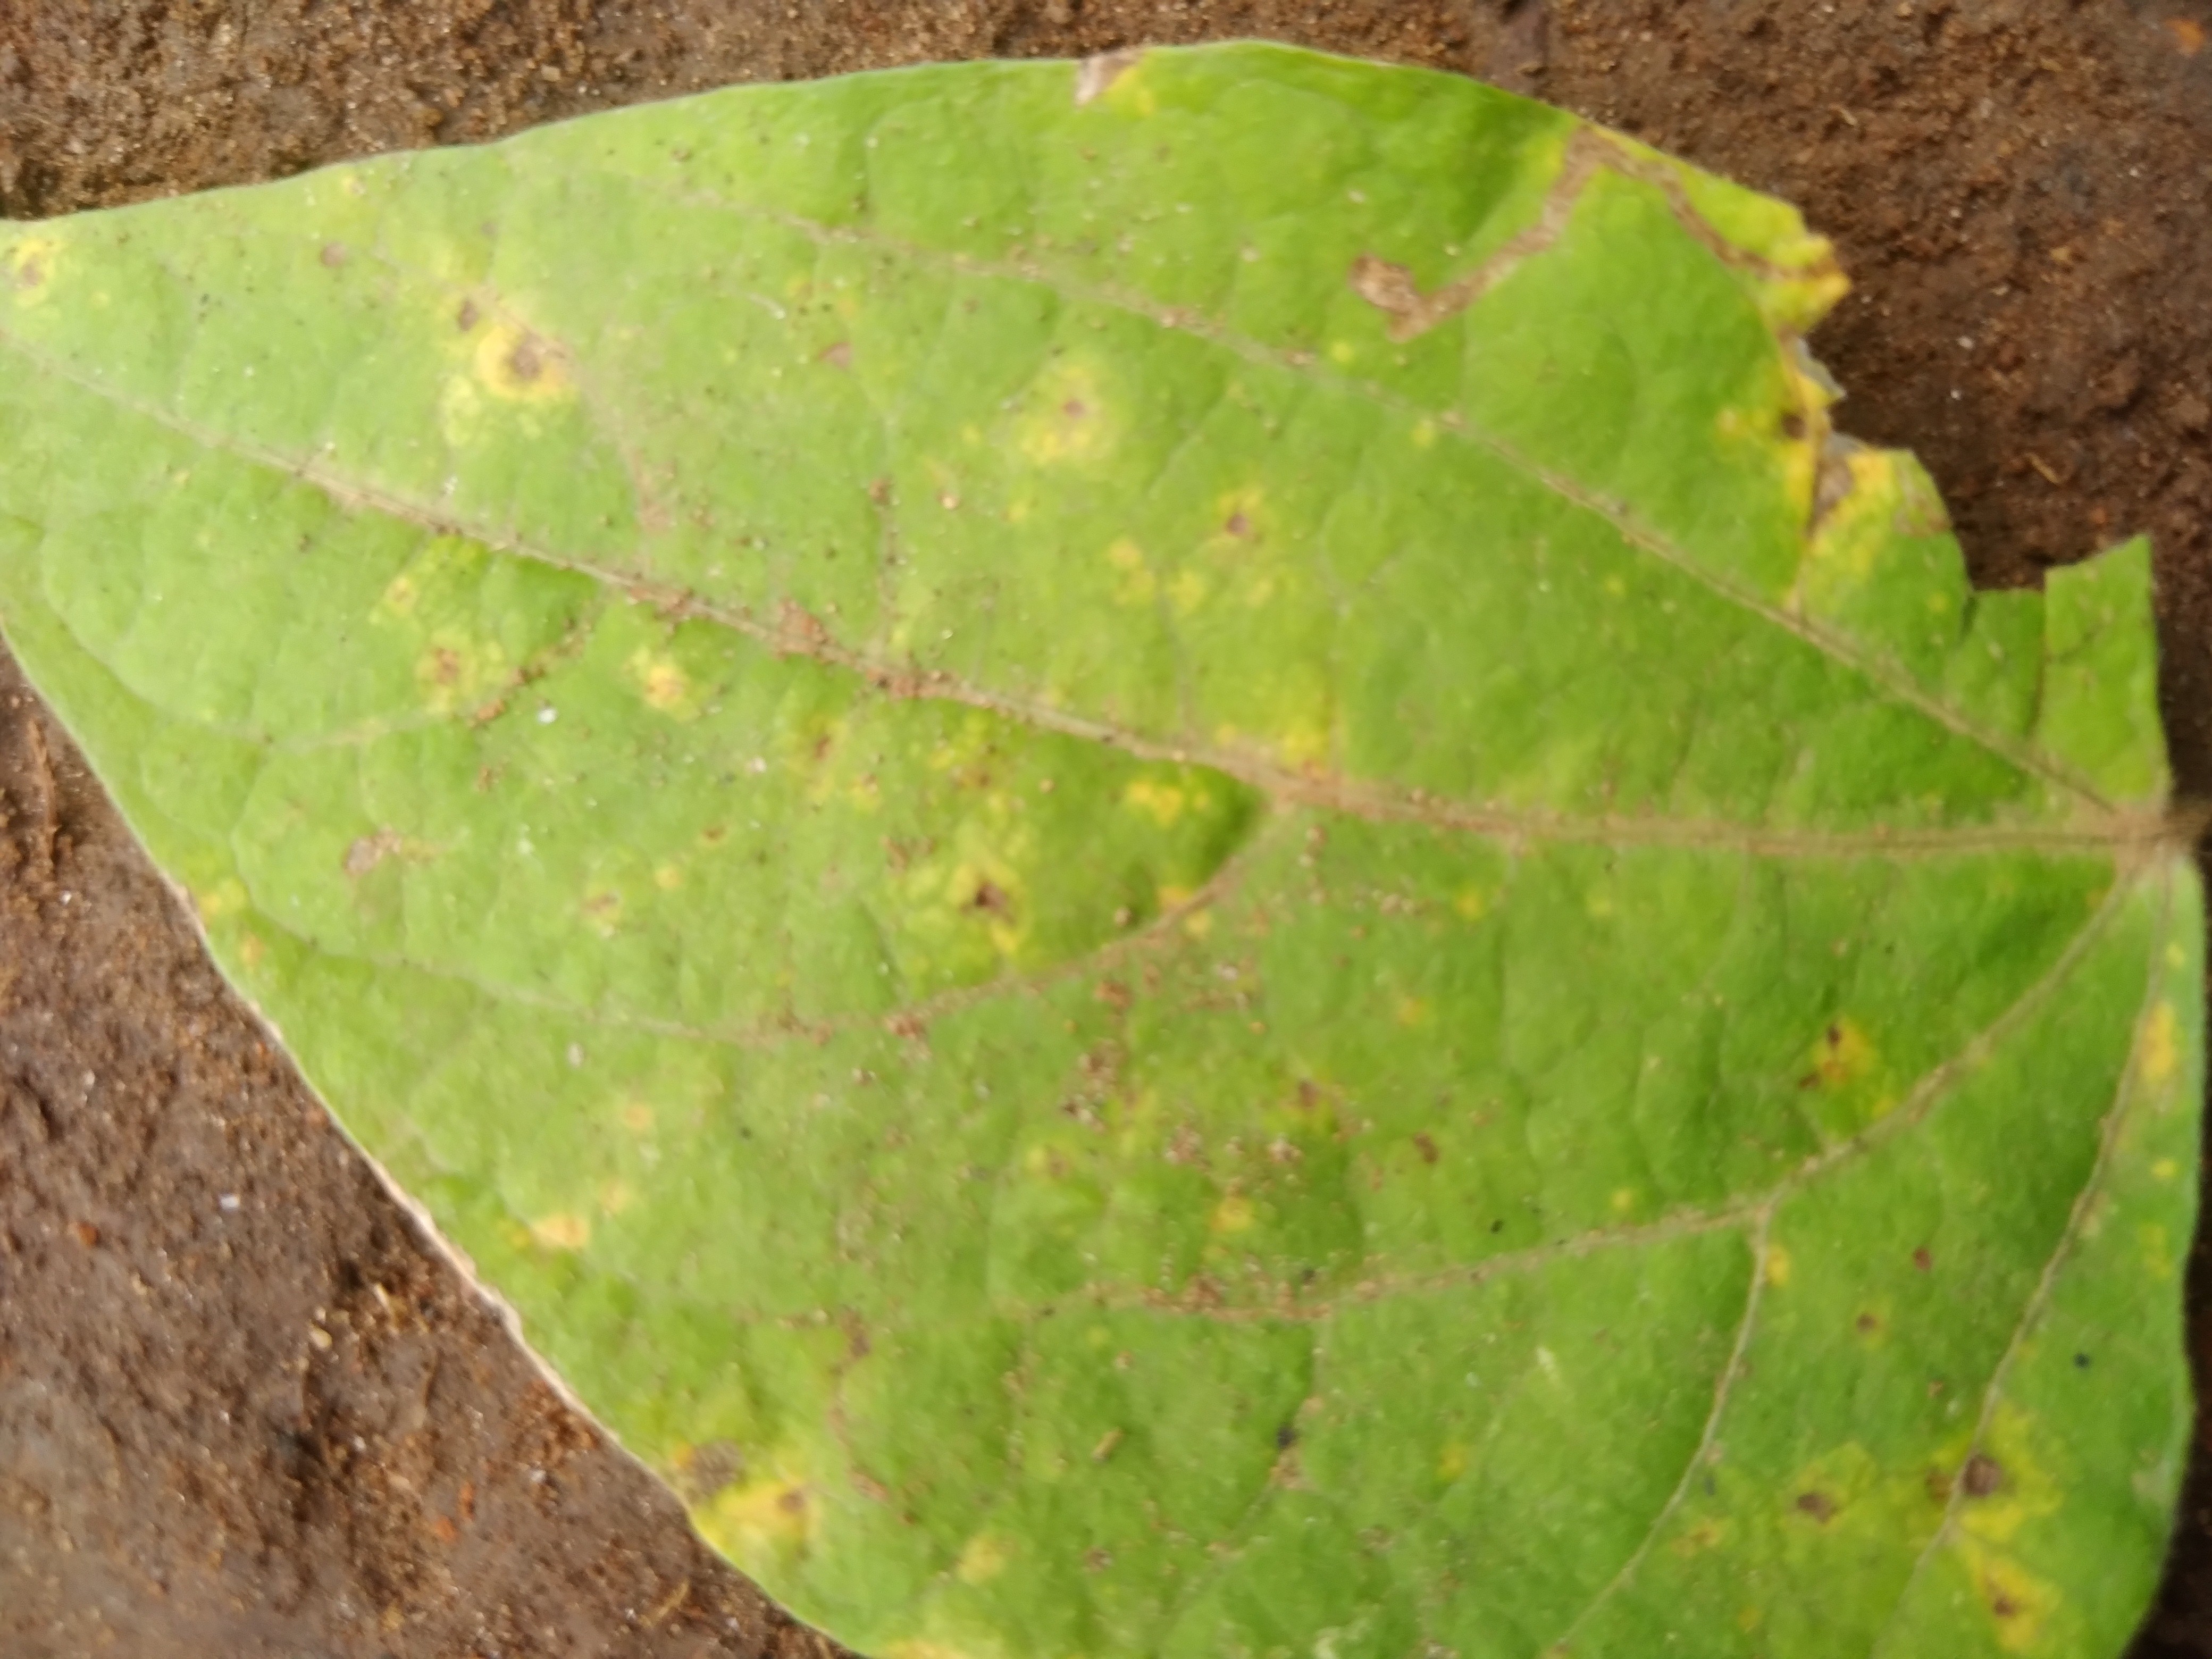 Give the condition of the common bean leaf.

rust
